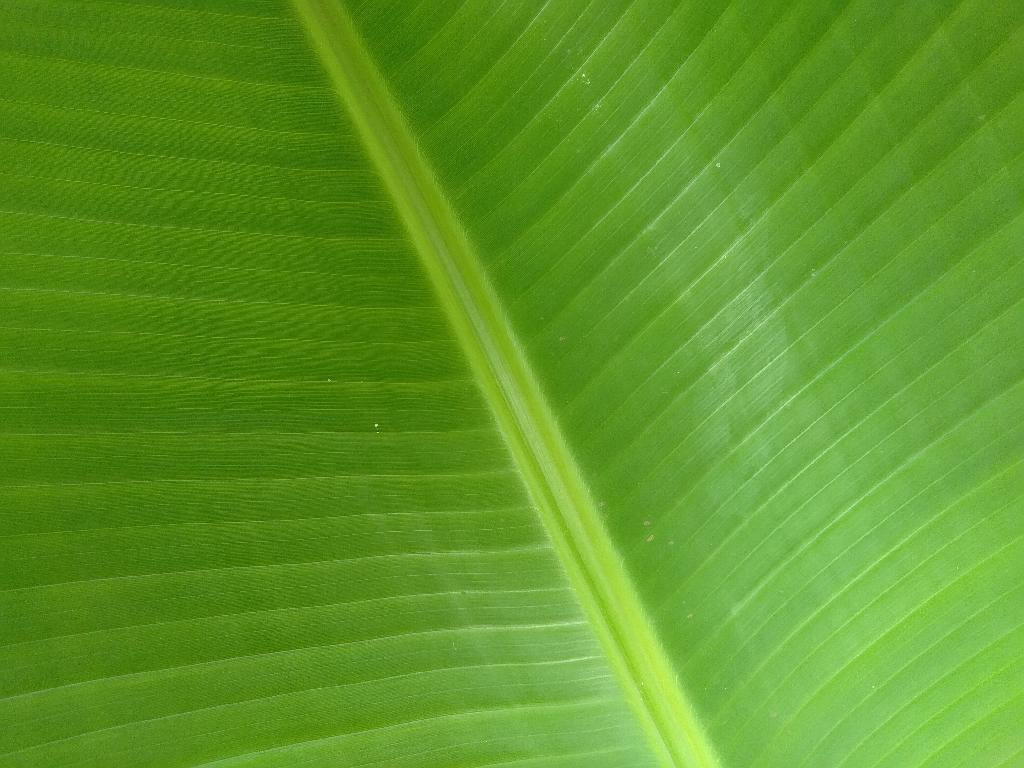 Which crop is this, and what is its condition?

banana, healthy
